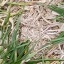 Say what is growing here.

grass
